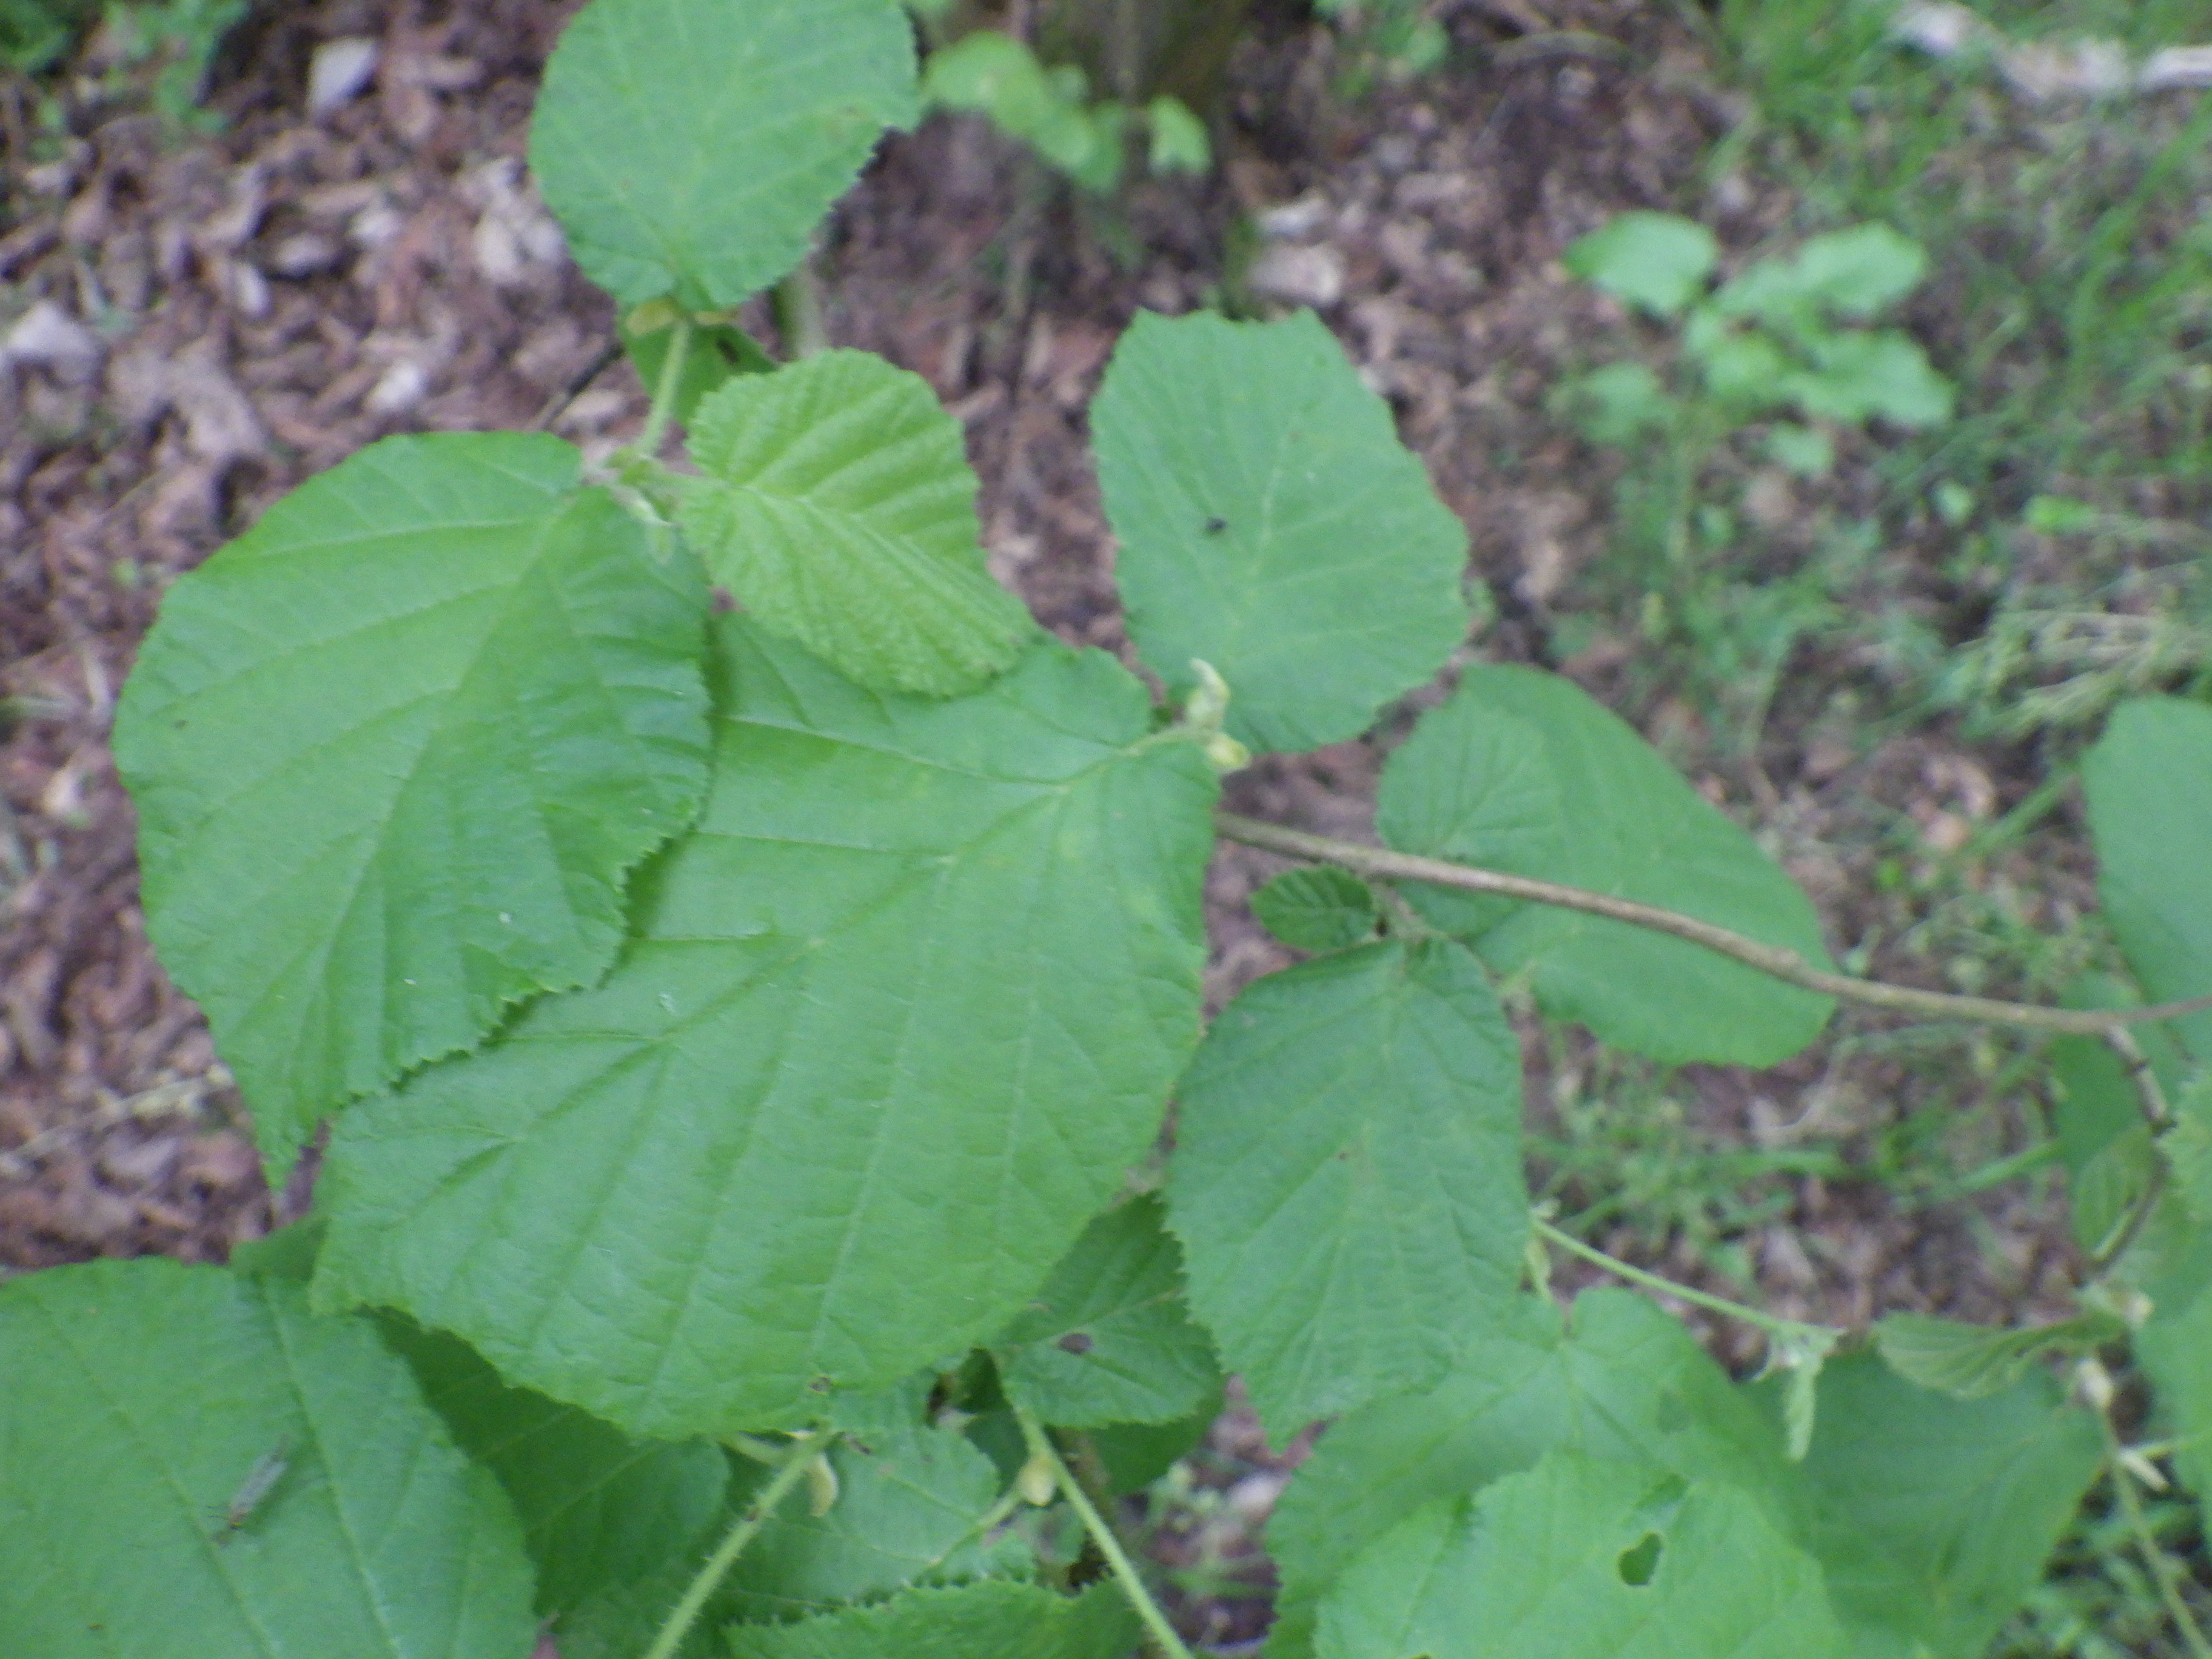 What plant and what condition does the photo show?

hazel, phytophagous
